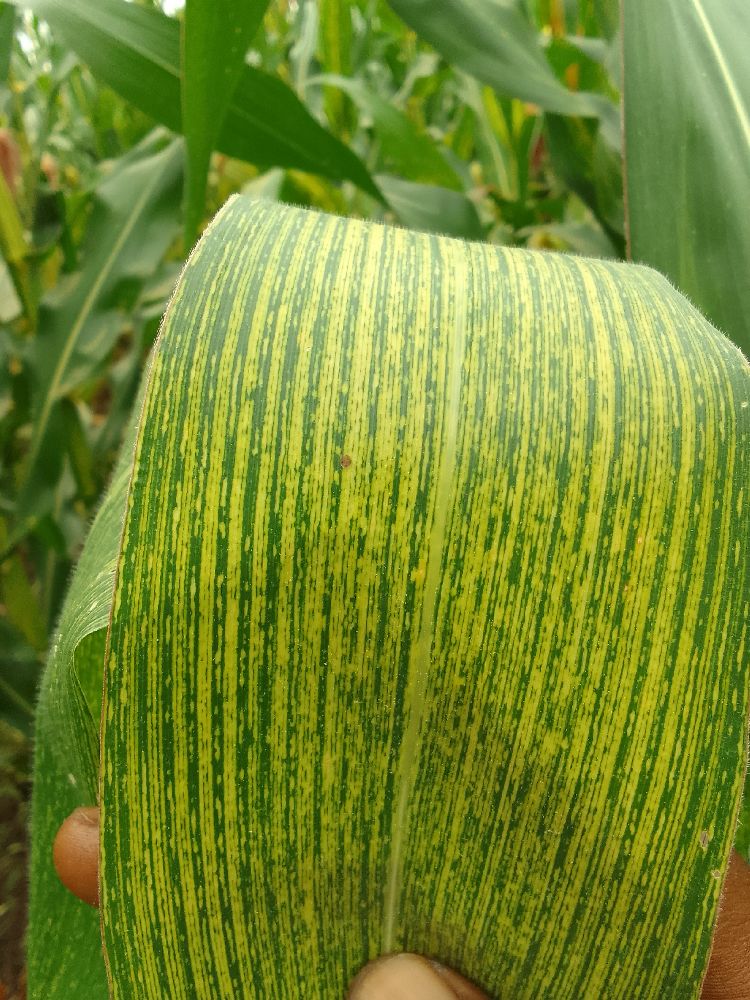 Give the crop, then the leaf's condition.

maize, maize streak virus
